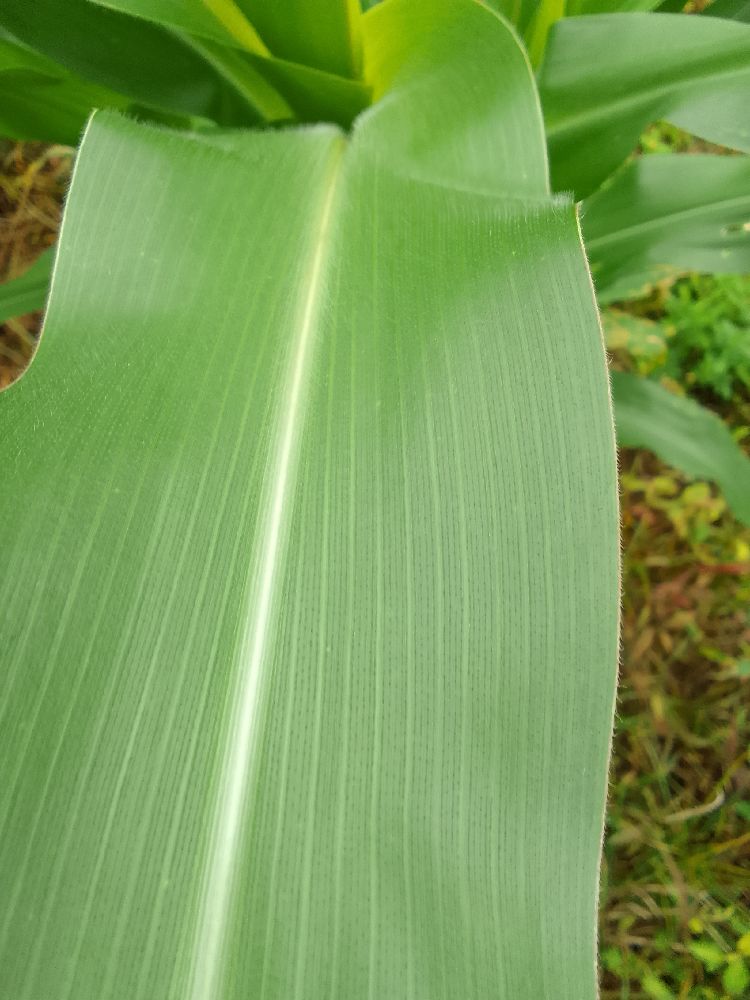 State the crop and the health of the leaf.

maize, healthy
